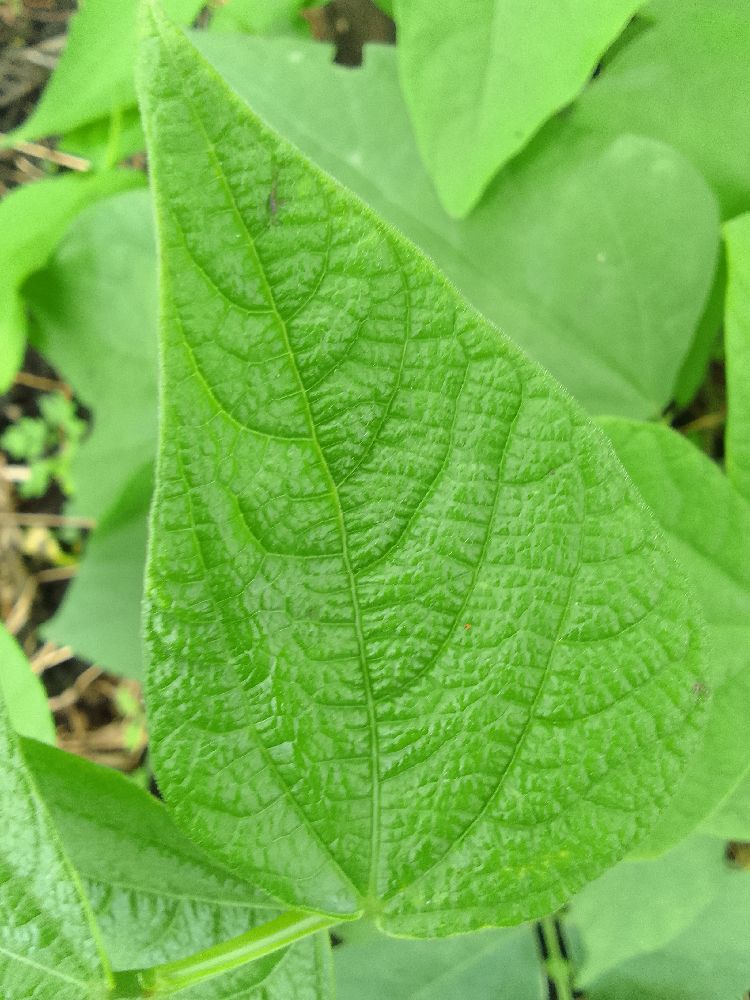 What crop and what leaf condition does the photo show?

common bean, healthy
